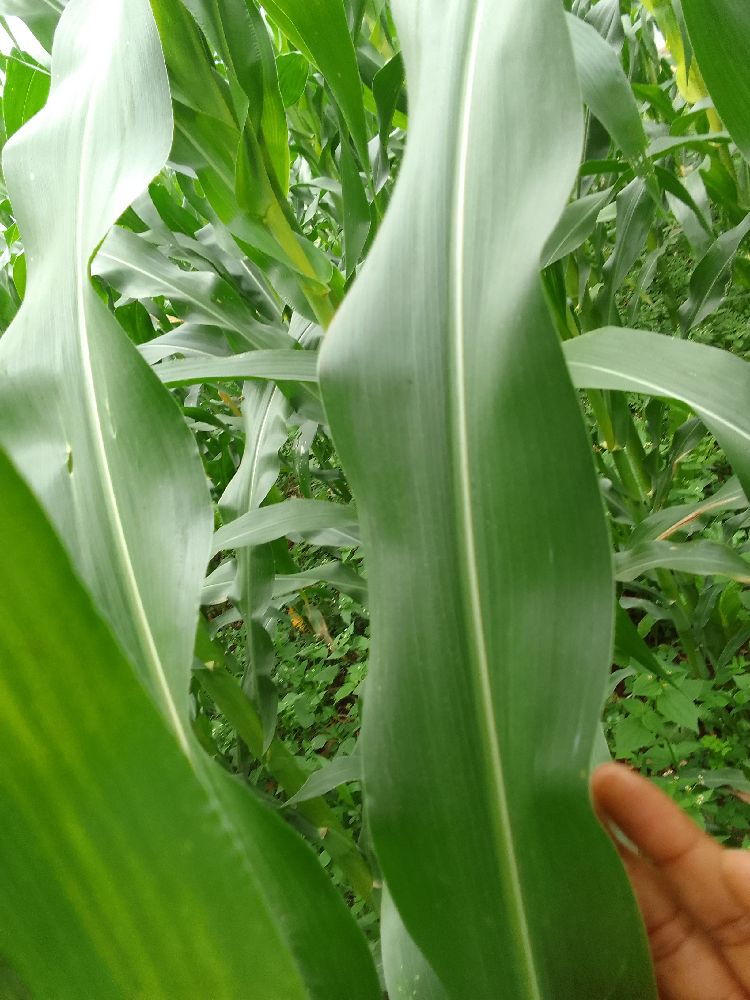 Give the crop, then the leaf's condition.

maize, healthy
